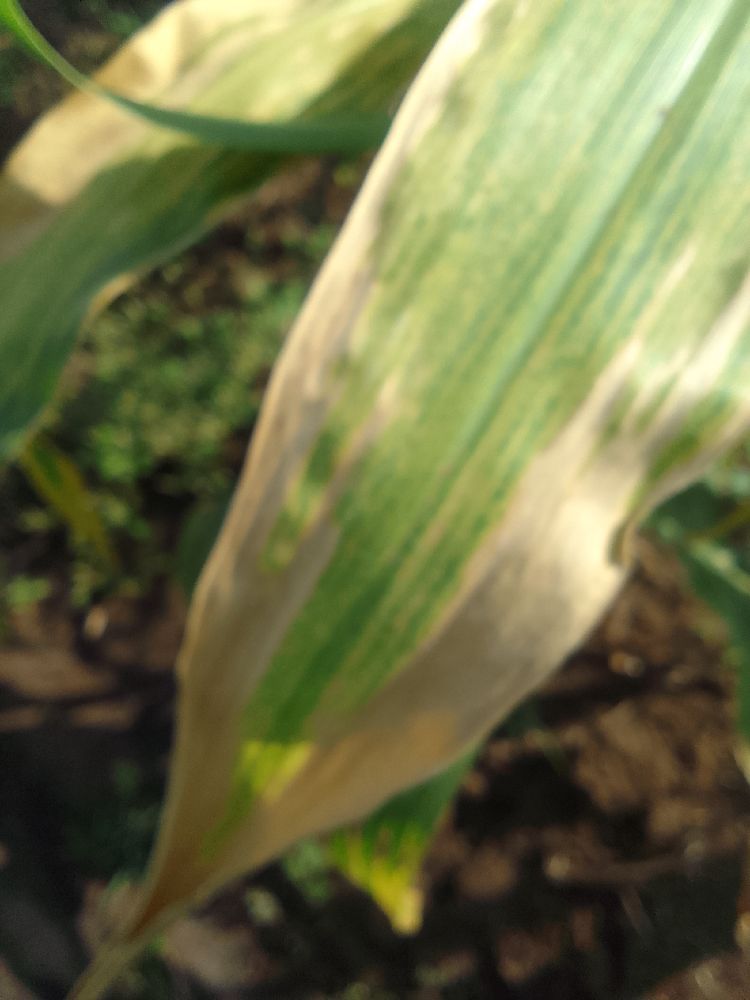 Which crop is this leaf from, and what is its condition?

maize, maize lethal necrosis
